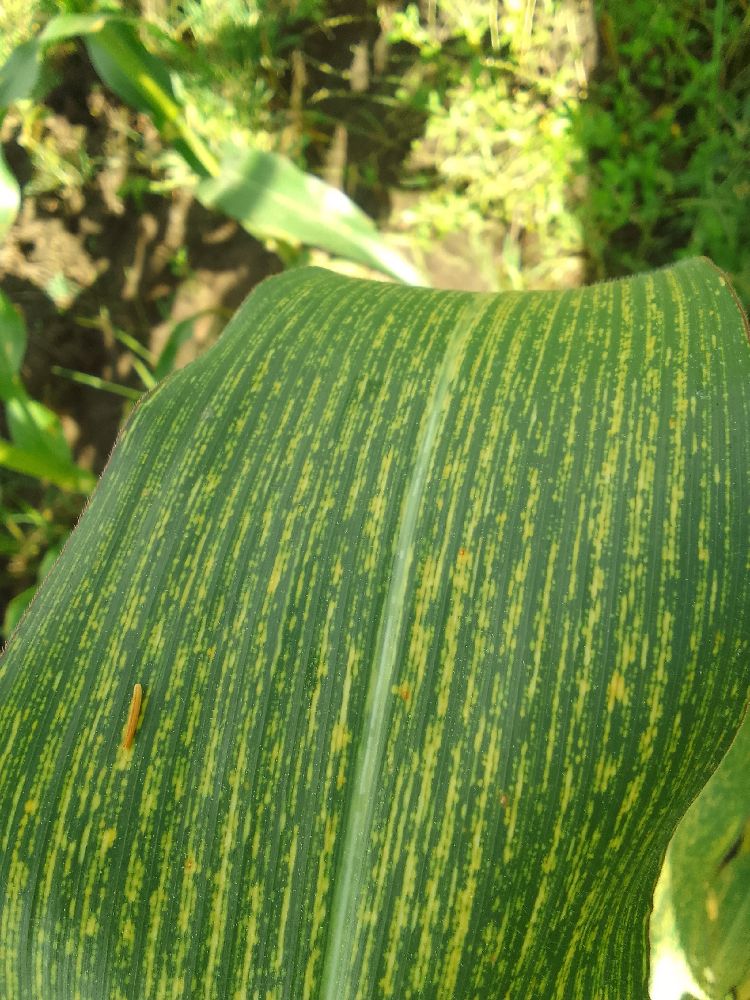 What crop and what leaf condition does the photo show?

maize, maize streak virus
